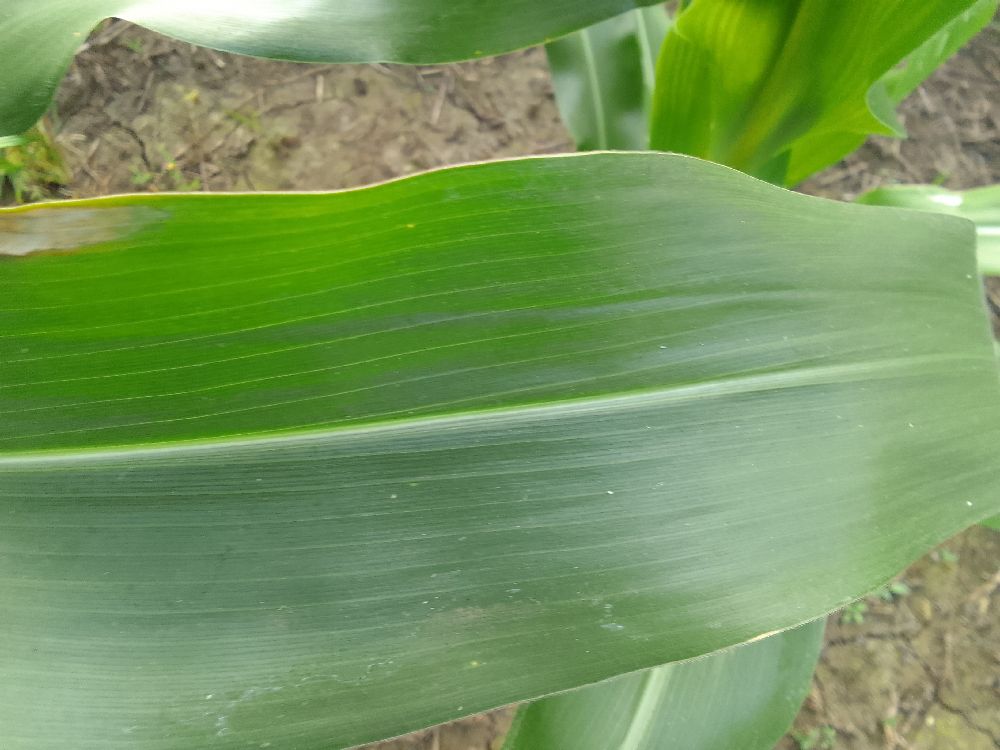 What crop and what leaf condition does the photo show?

maize, healthy
